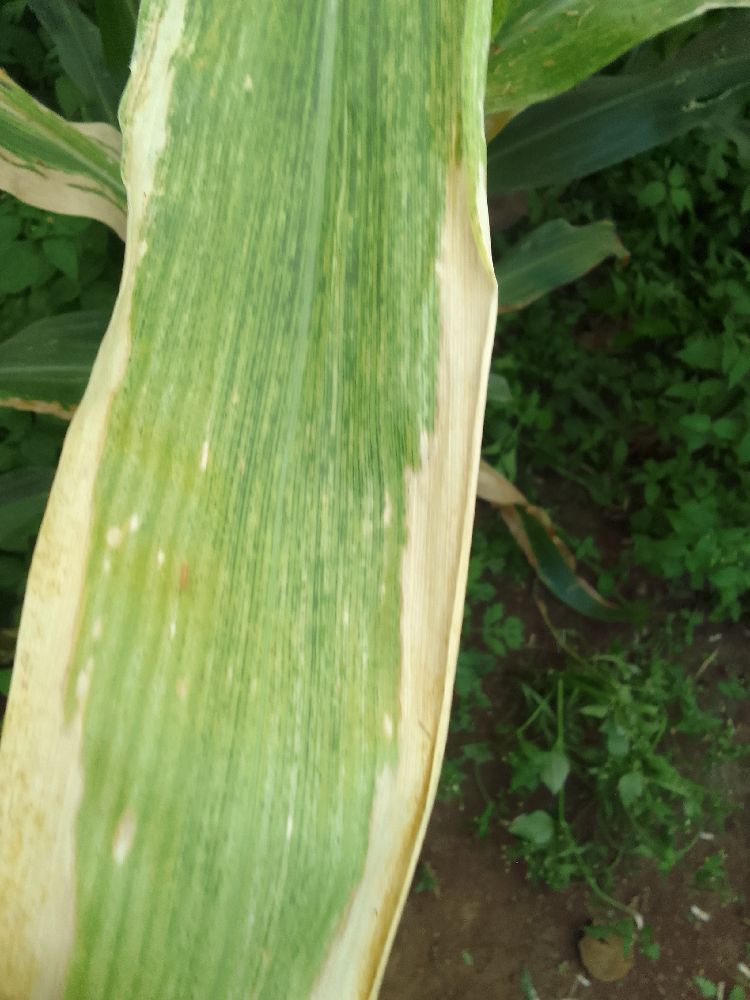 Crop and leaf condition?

maize, maize lethal necrosis
